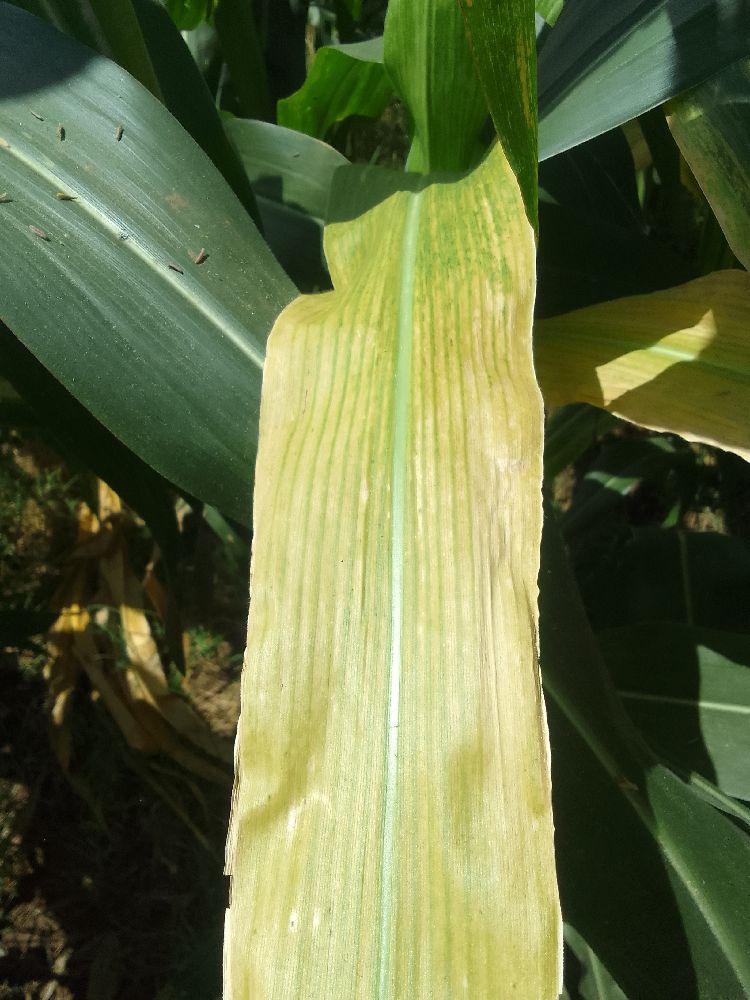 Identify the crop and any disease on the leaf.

maize, maize lethal necrosis
